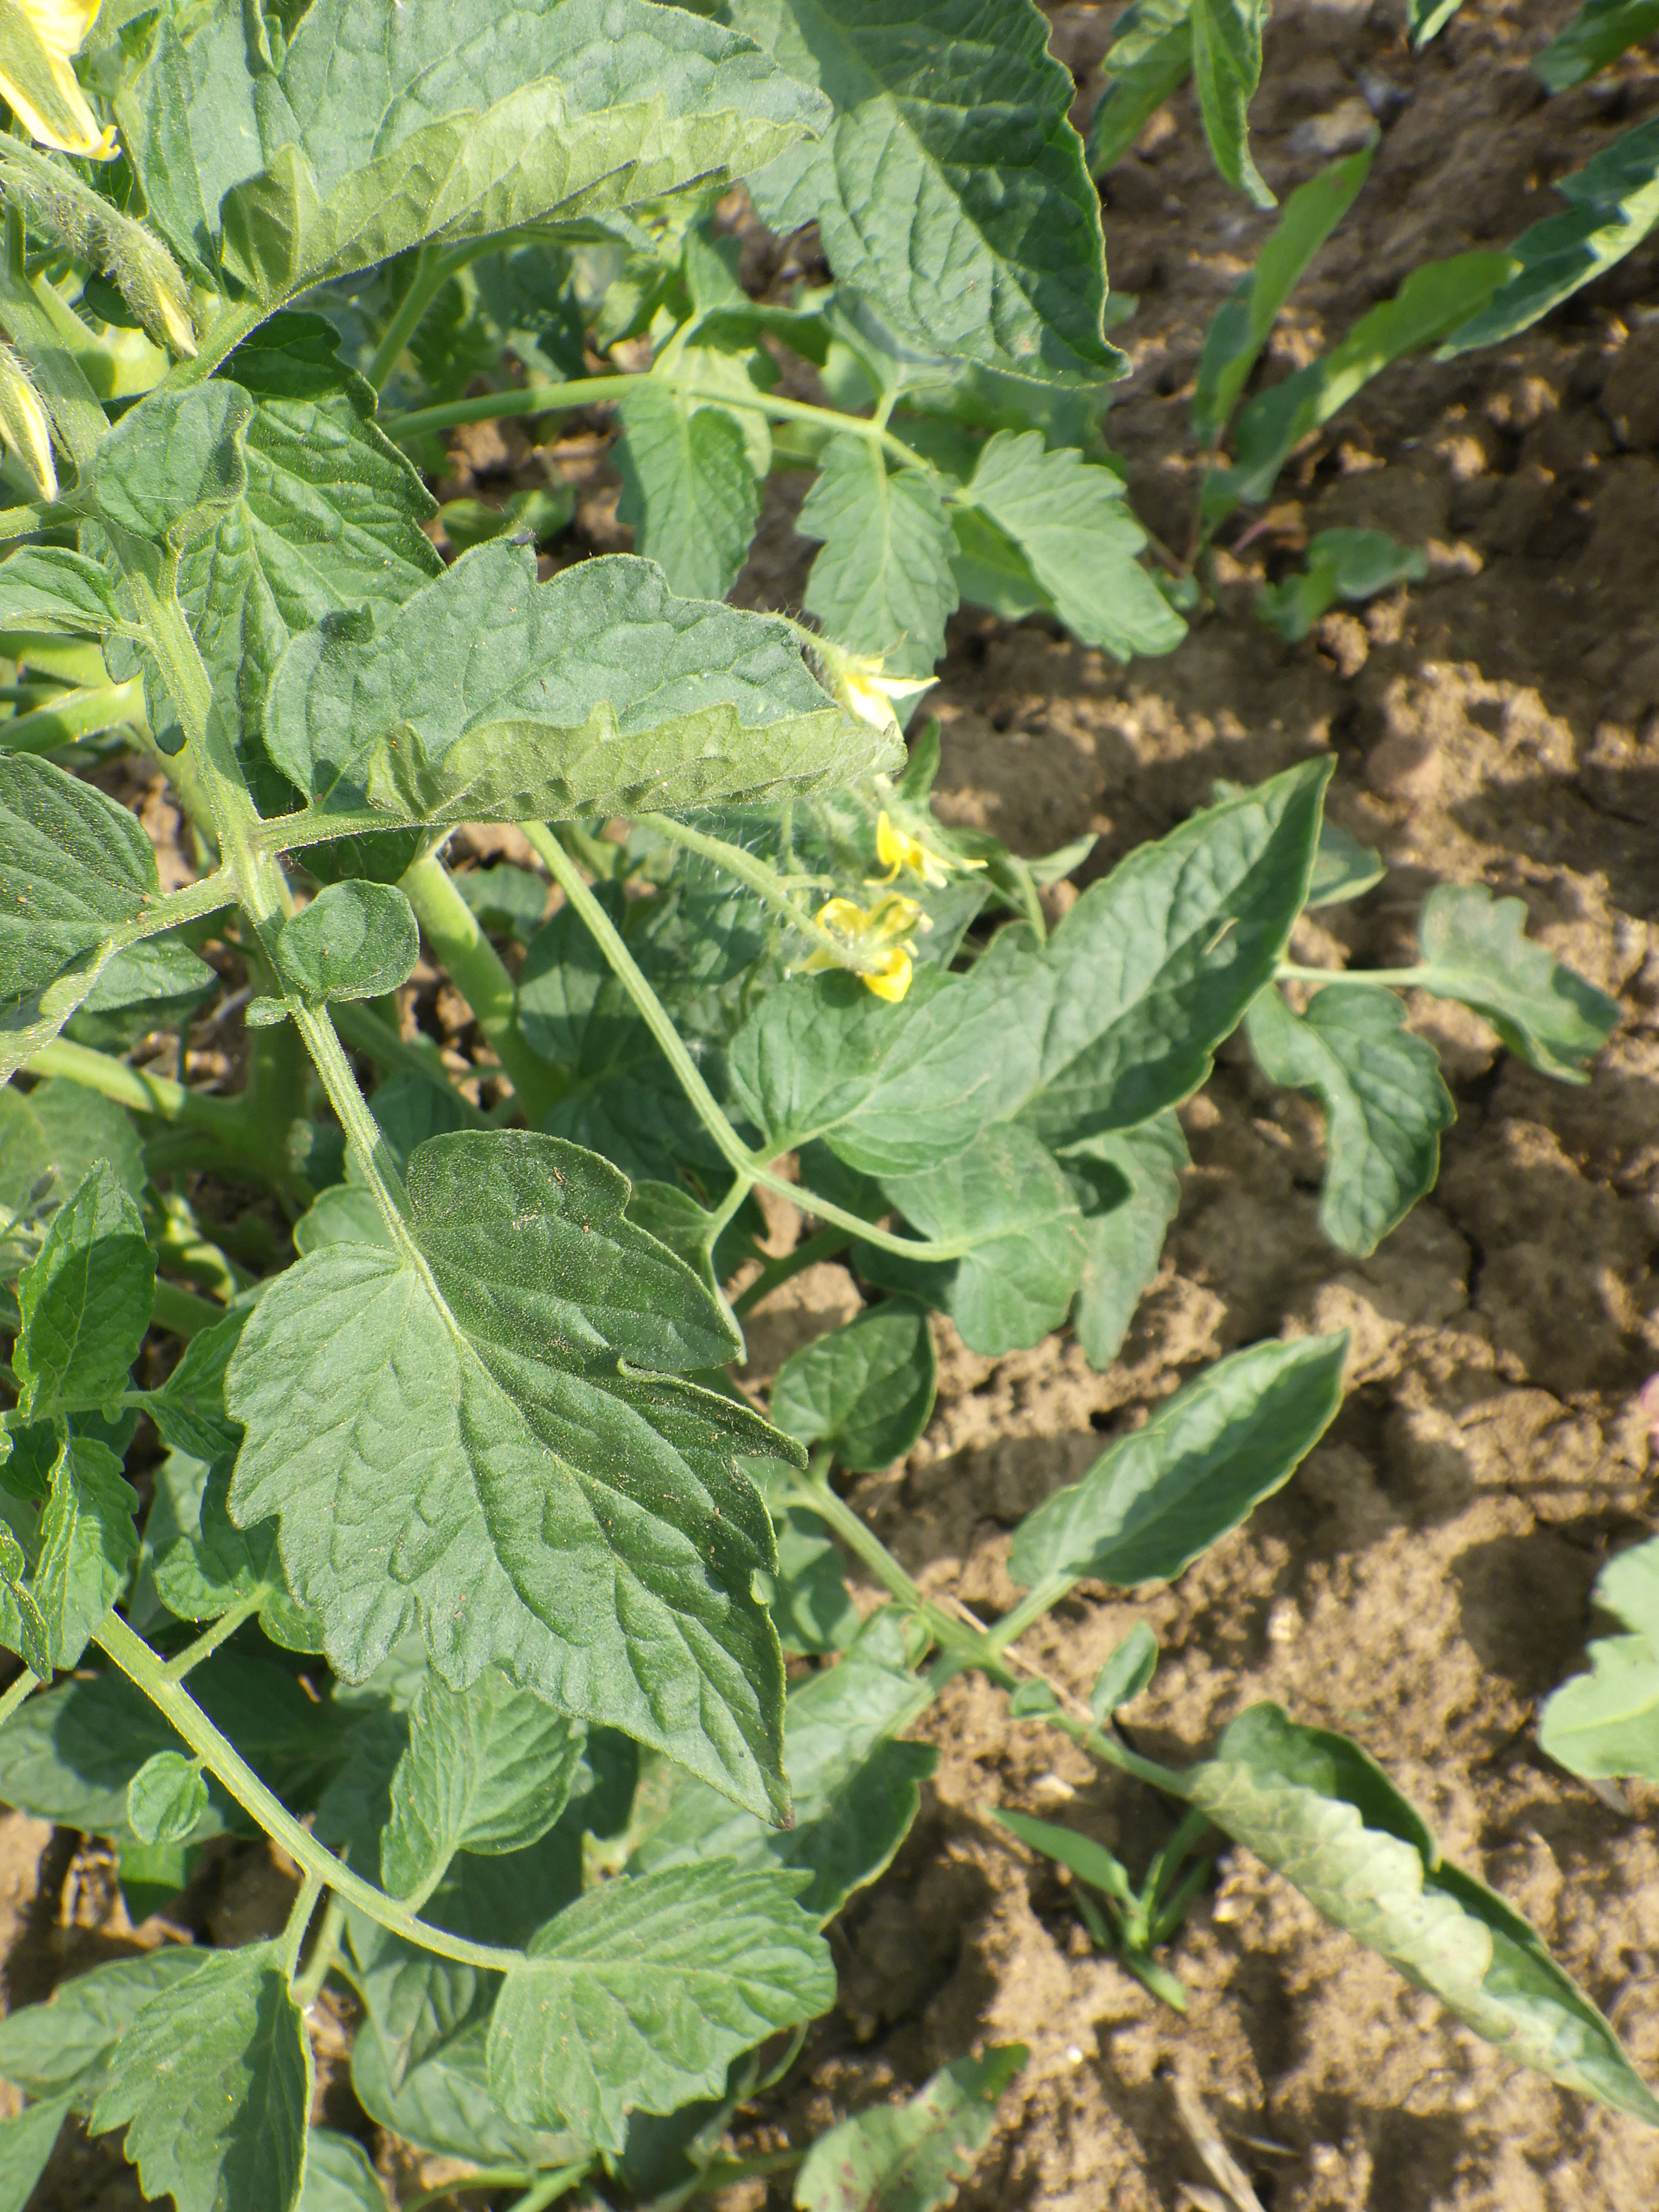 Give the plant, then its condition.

tomato, water stress
